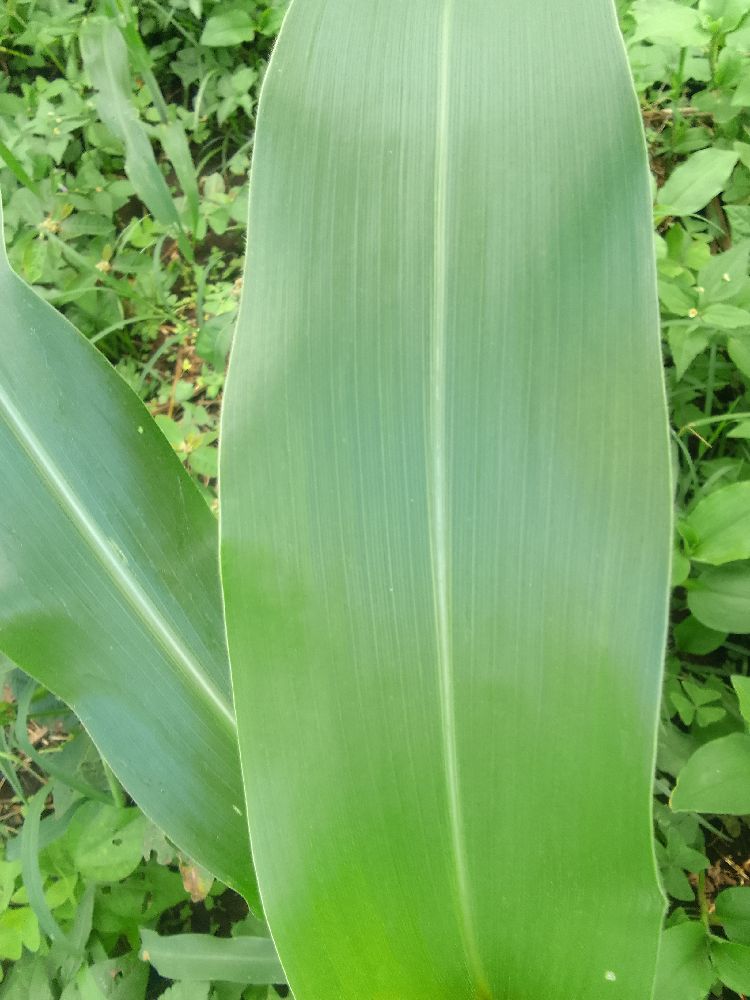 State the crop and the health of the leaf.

maize, healthy
